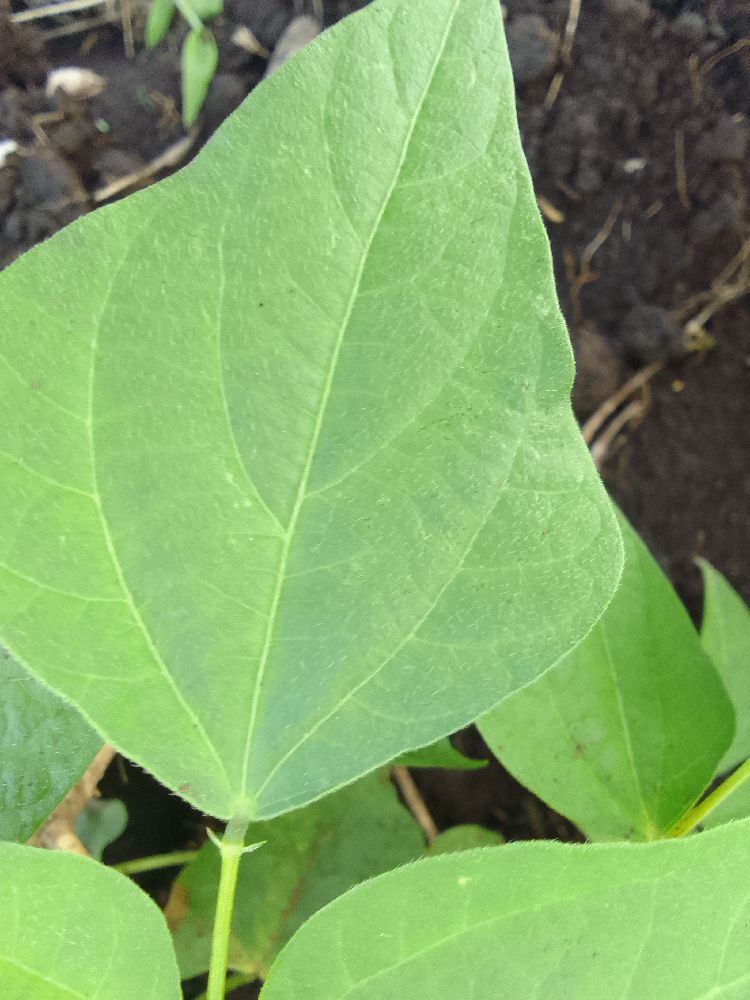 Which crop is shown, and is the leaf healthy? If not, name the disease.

common bean, healthy
